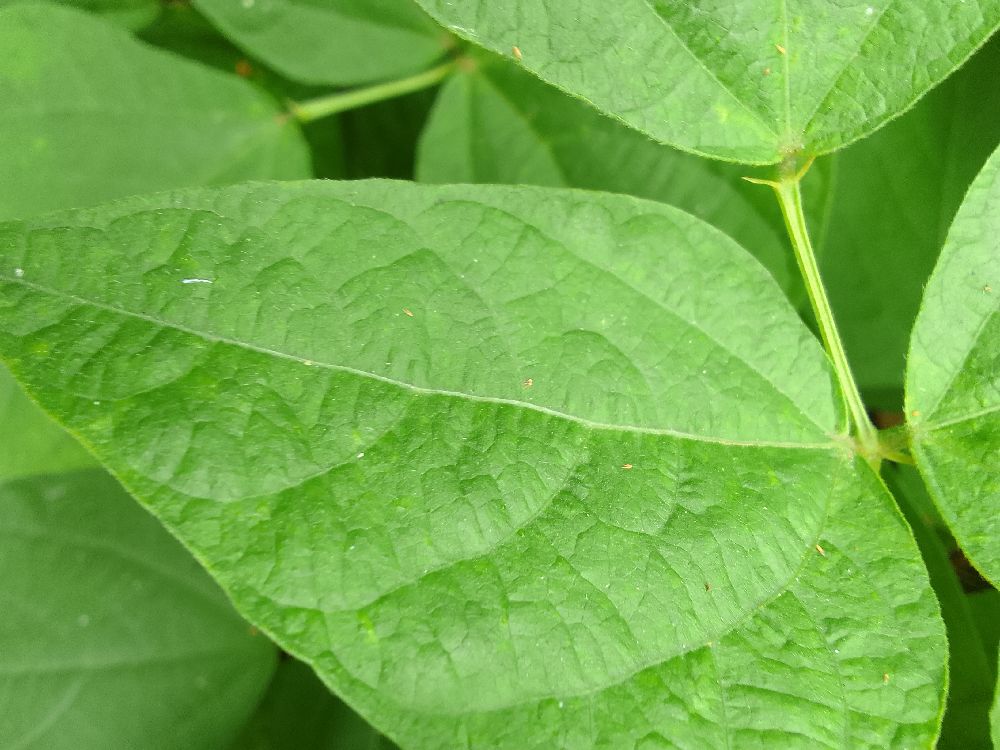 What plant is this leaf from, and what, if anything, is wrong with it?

common bean, healthy
